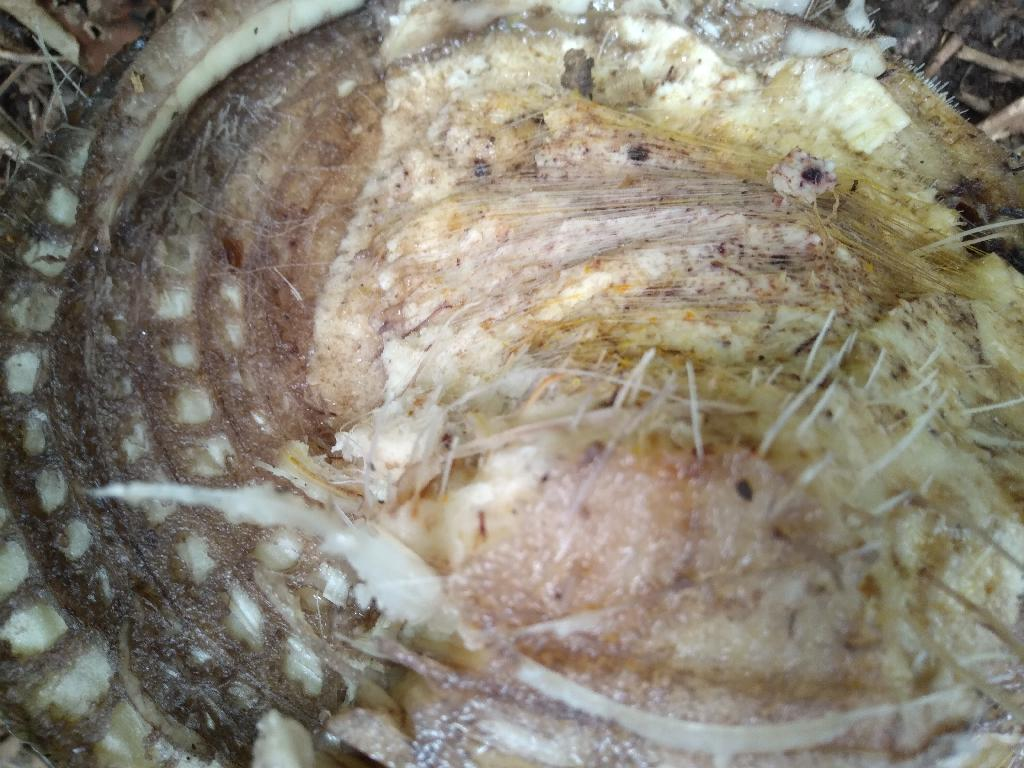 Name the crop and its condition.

banana, fusarium wilt race 1
